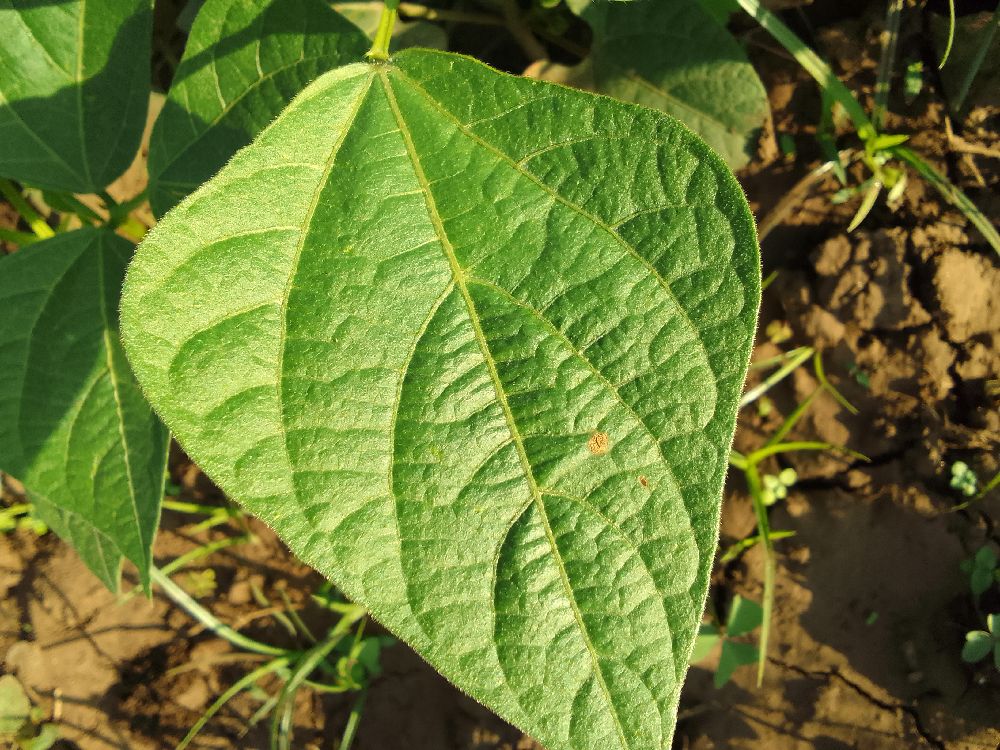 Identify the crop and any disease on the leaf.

common bean, healthy
